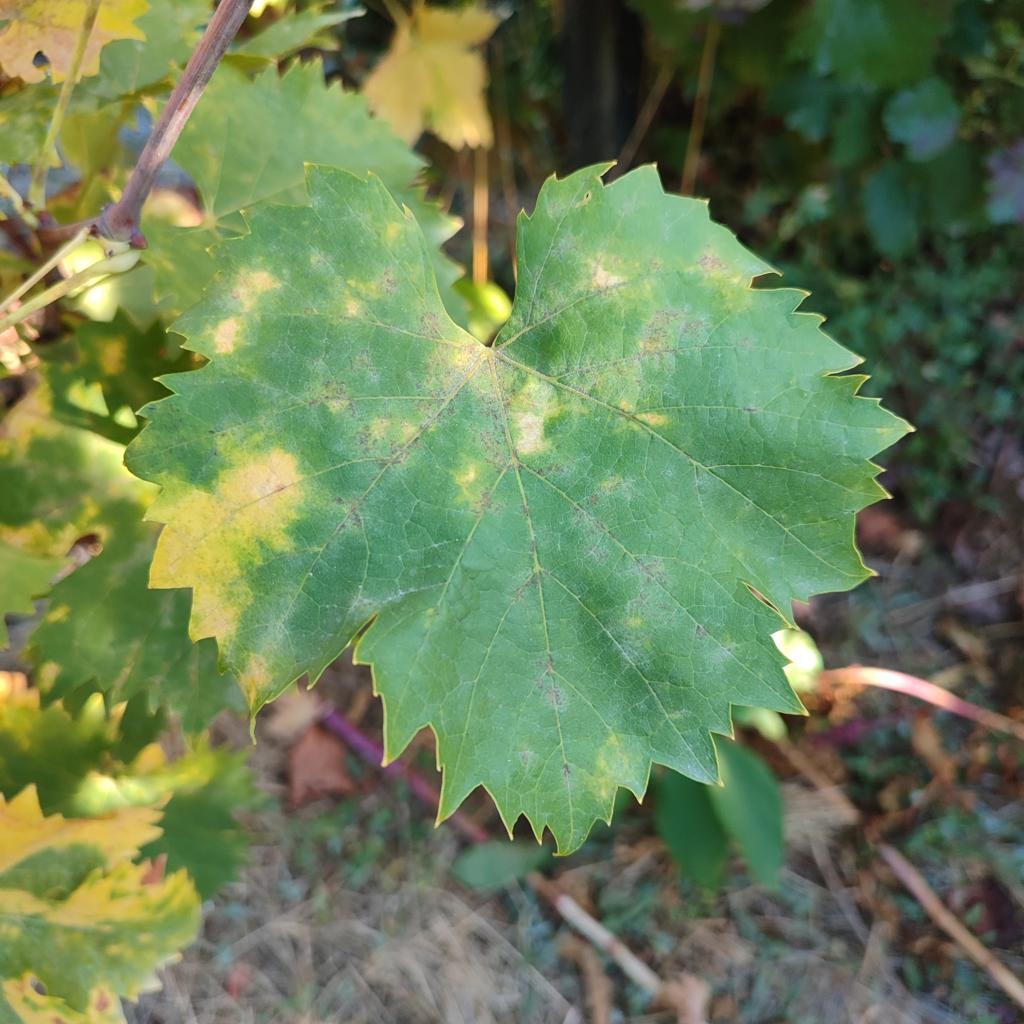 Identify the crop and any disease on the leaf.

grapevine, powdery mildew
